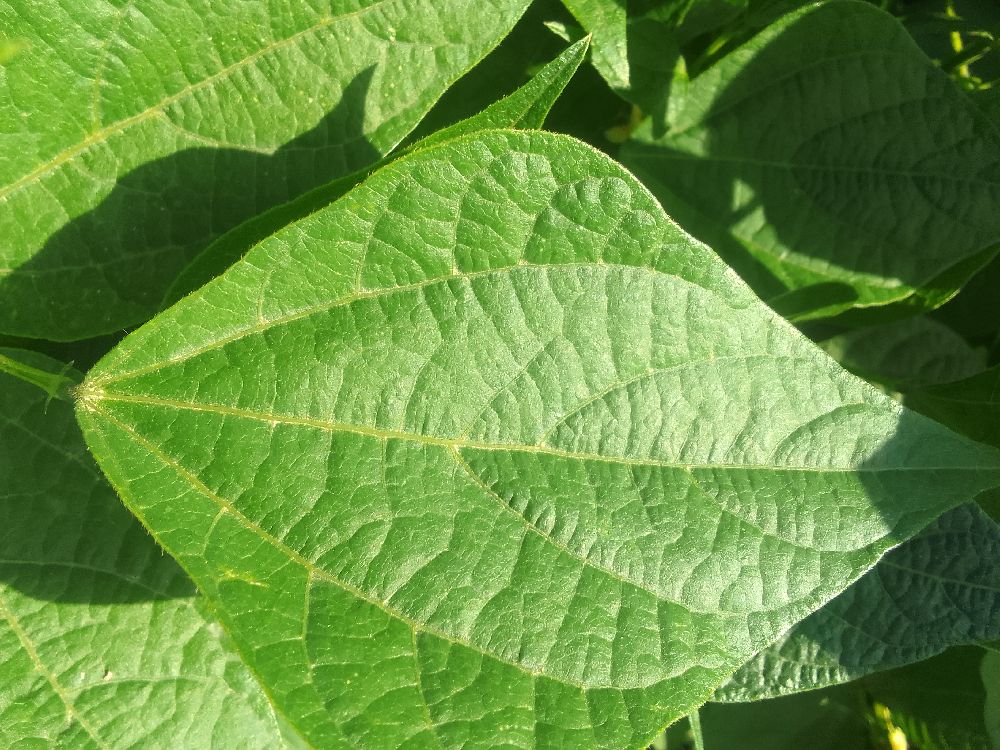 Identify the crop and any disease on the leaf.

common bean, healthy
